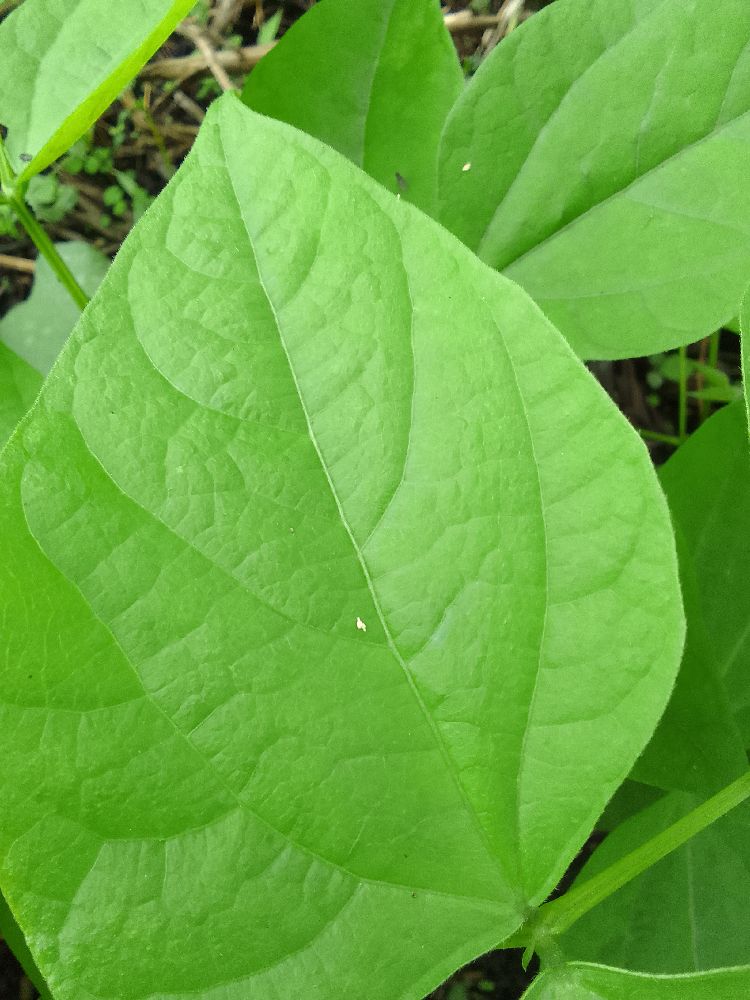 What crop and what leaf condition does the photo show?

common bean, healthy
